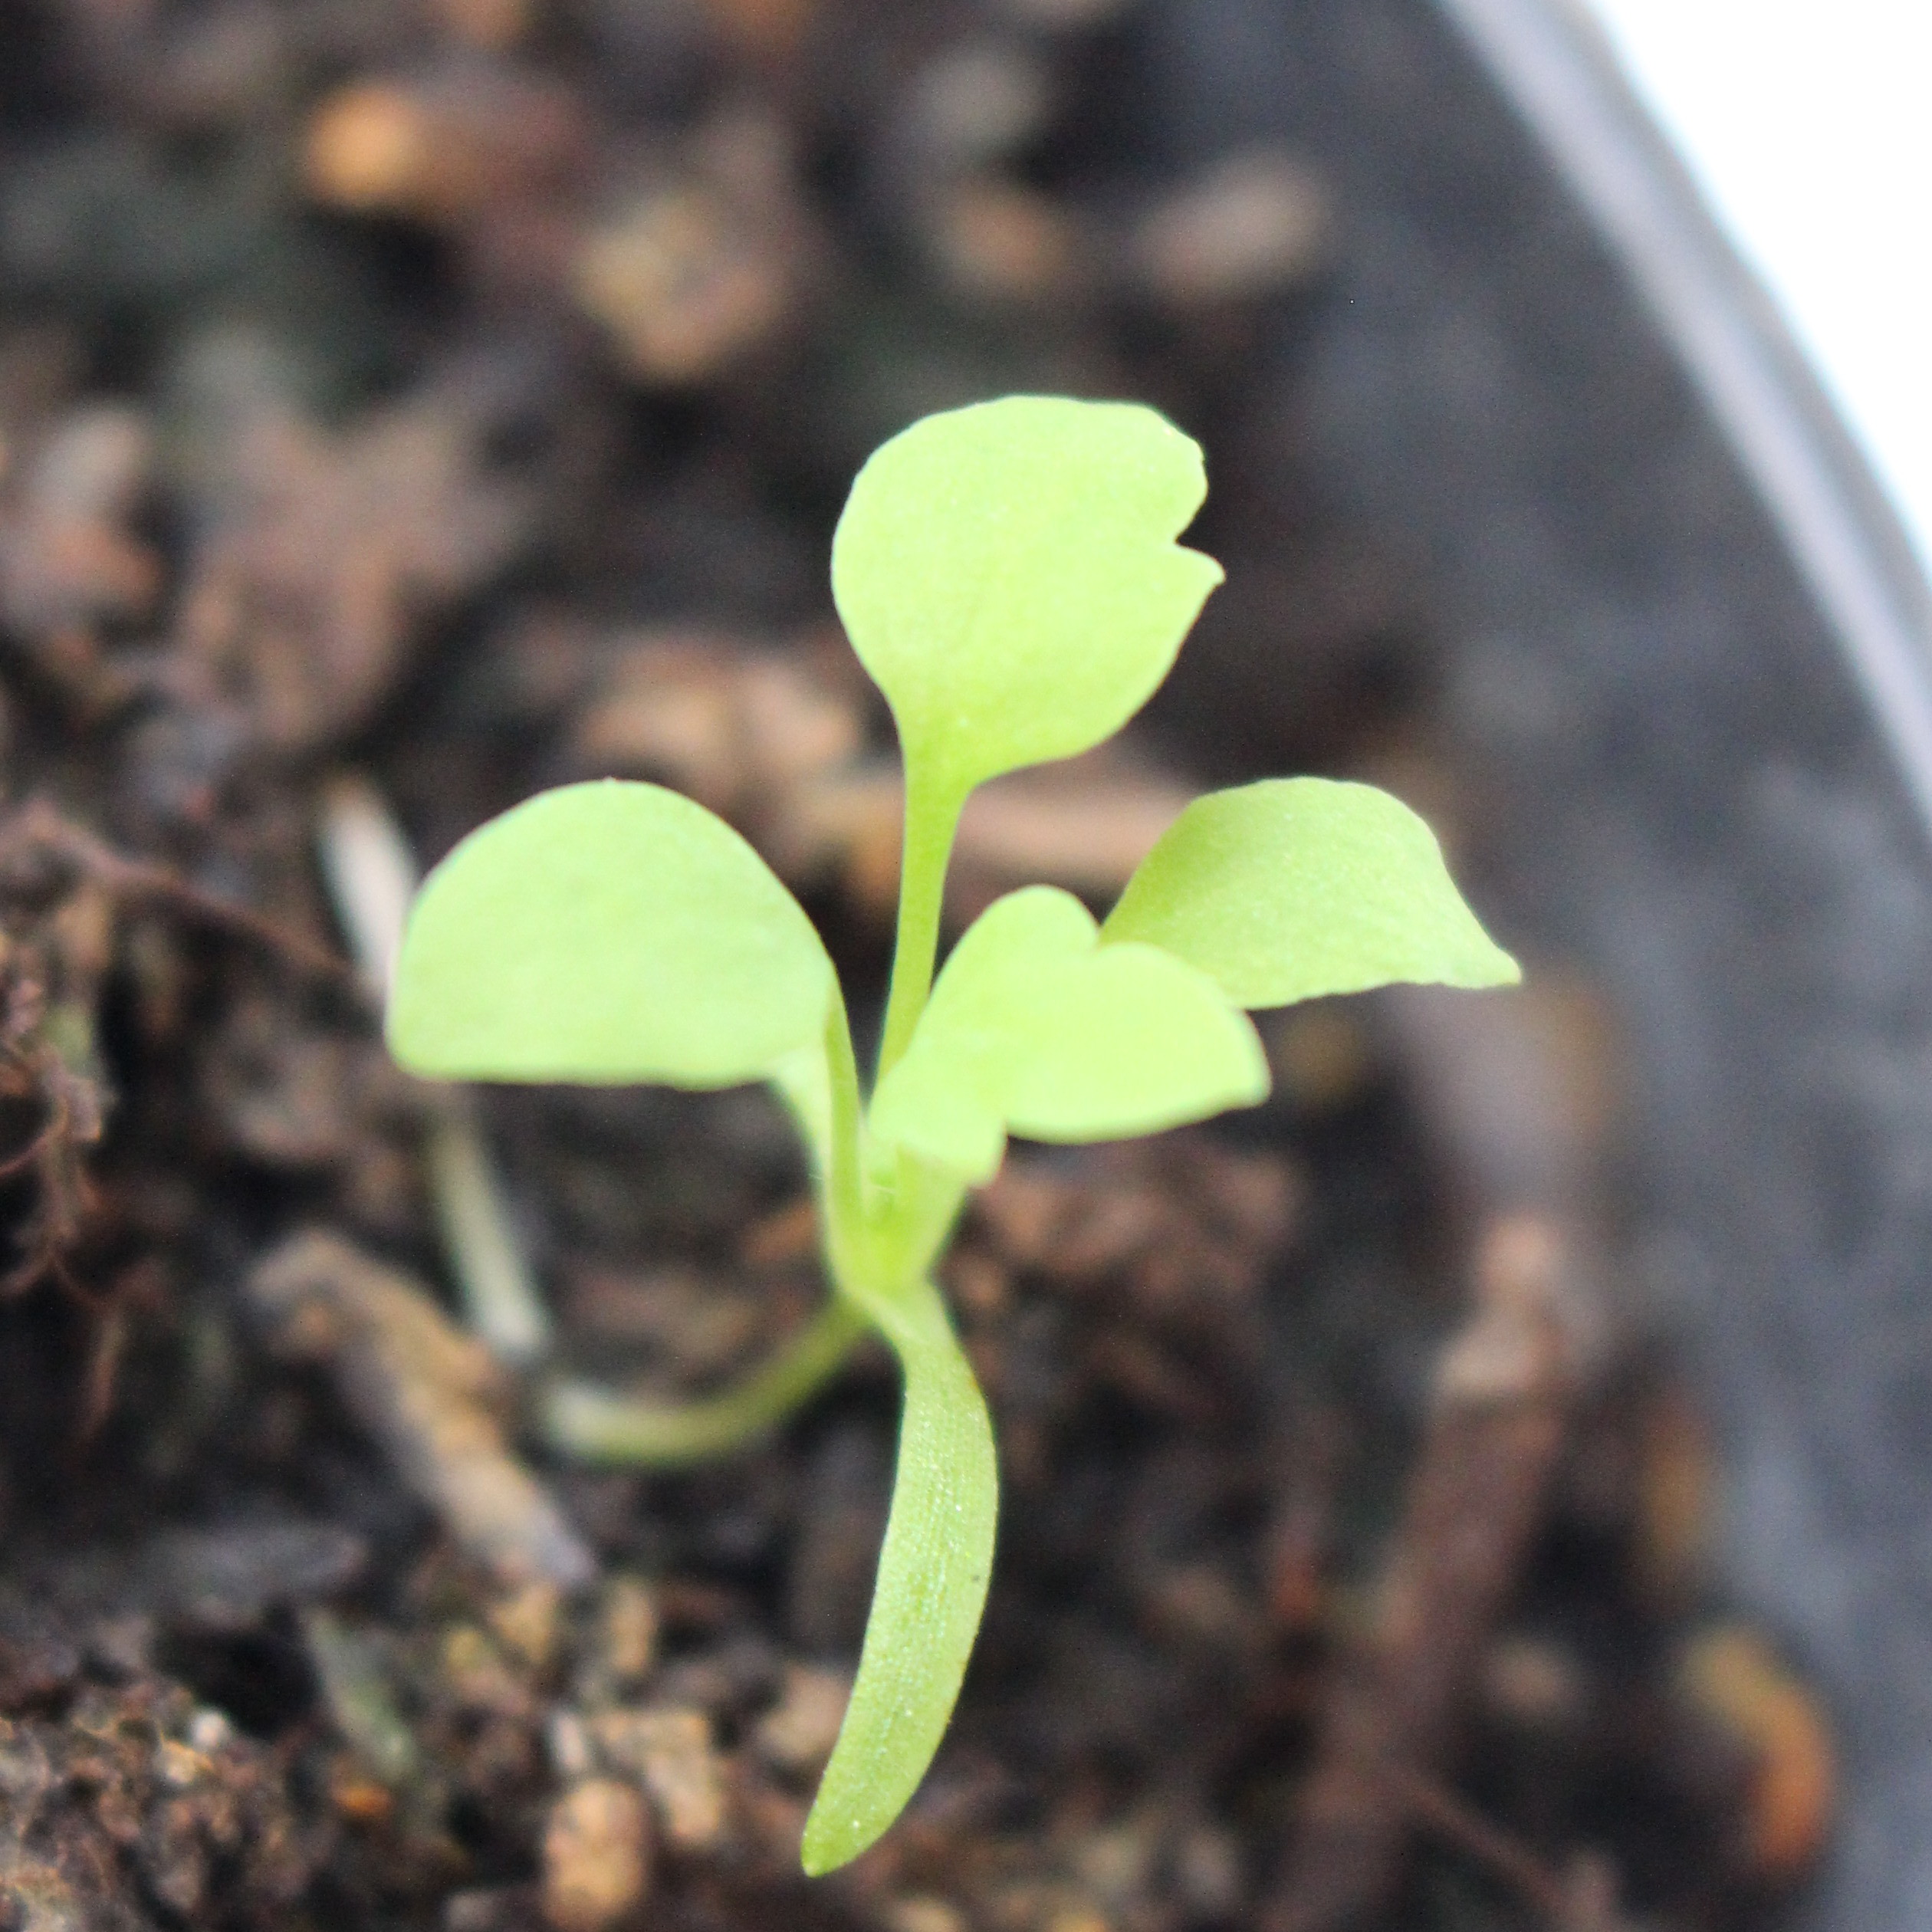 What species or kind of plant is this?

Papaver rhoeas
